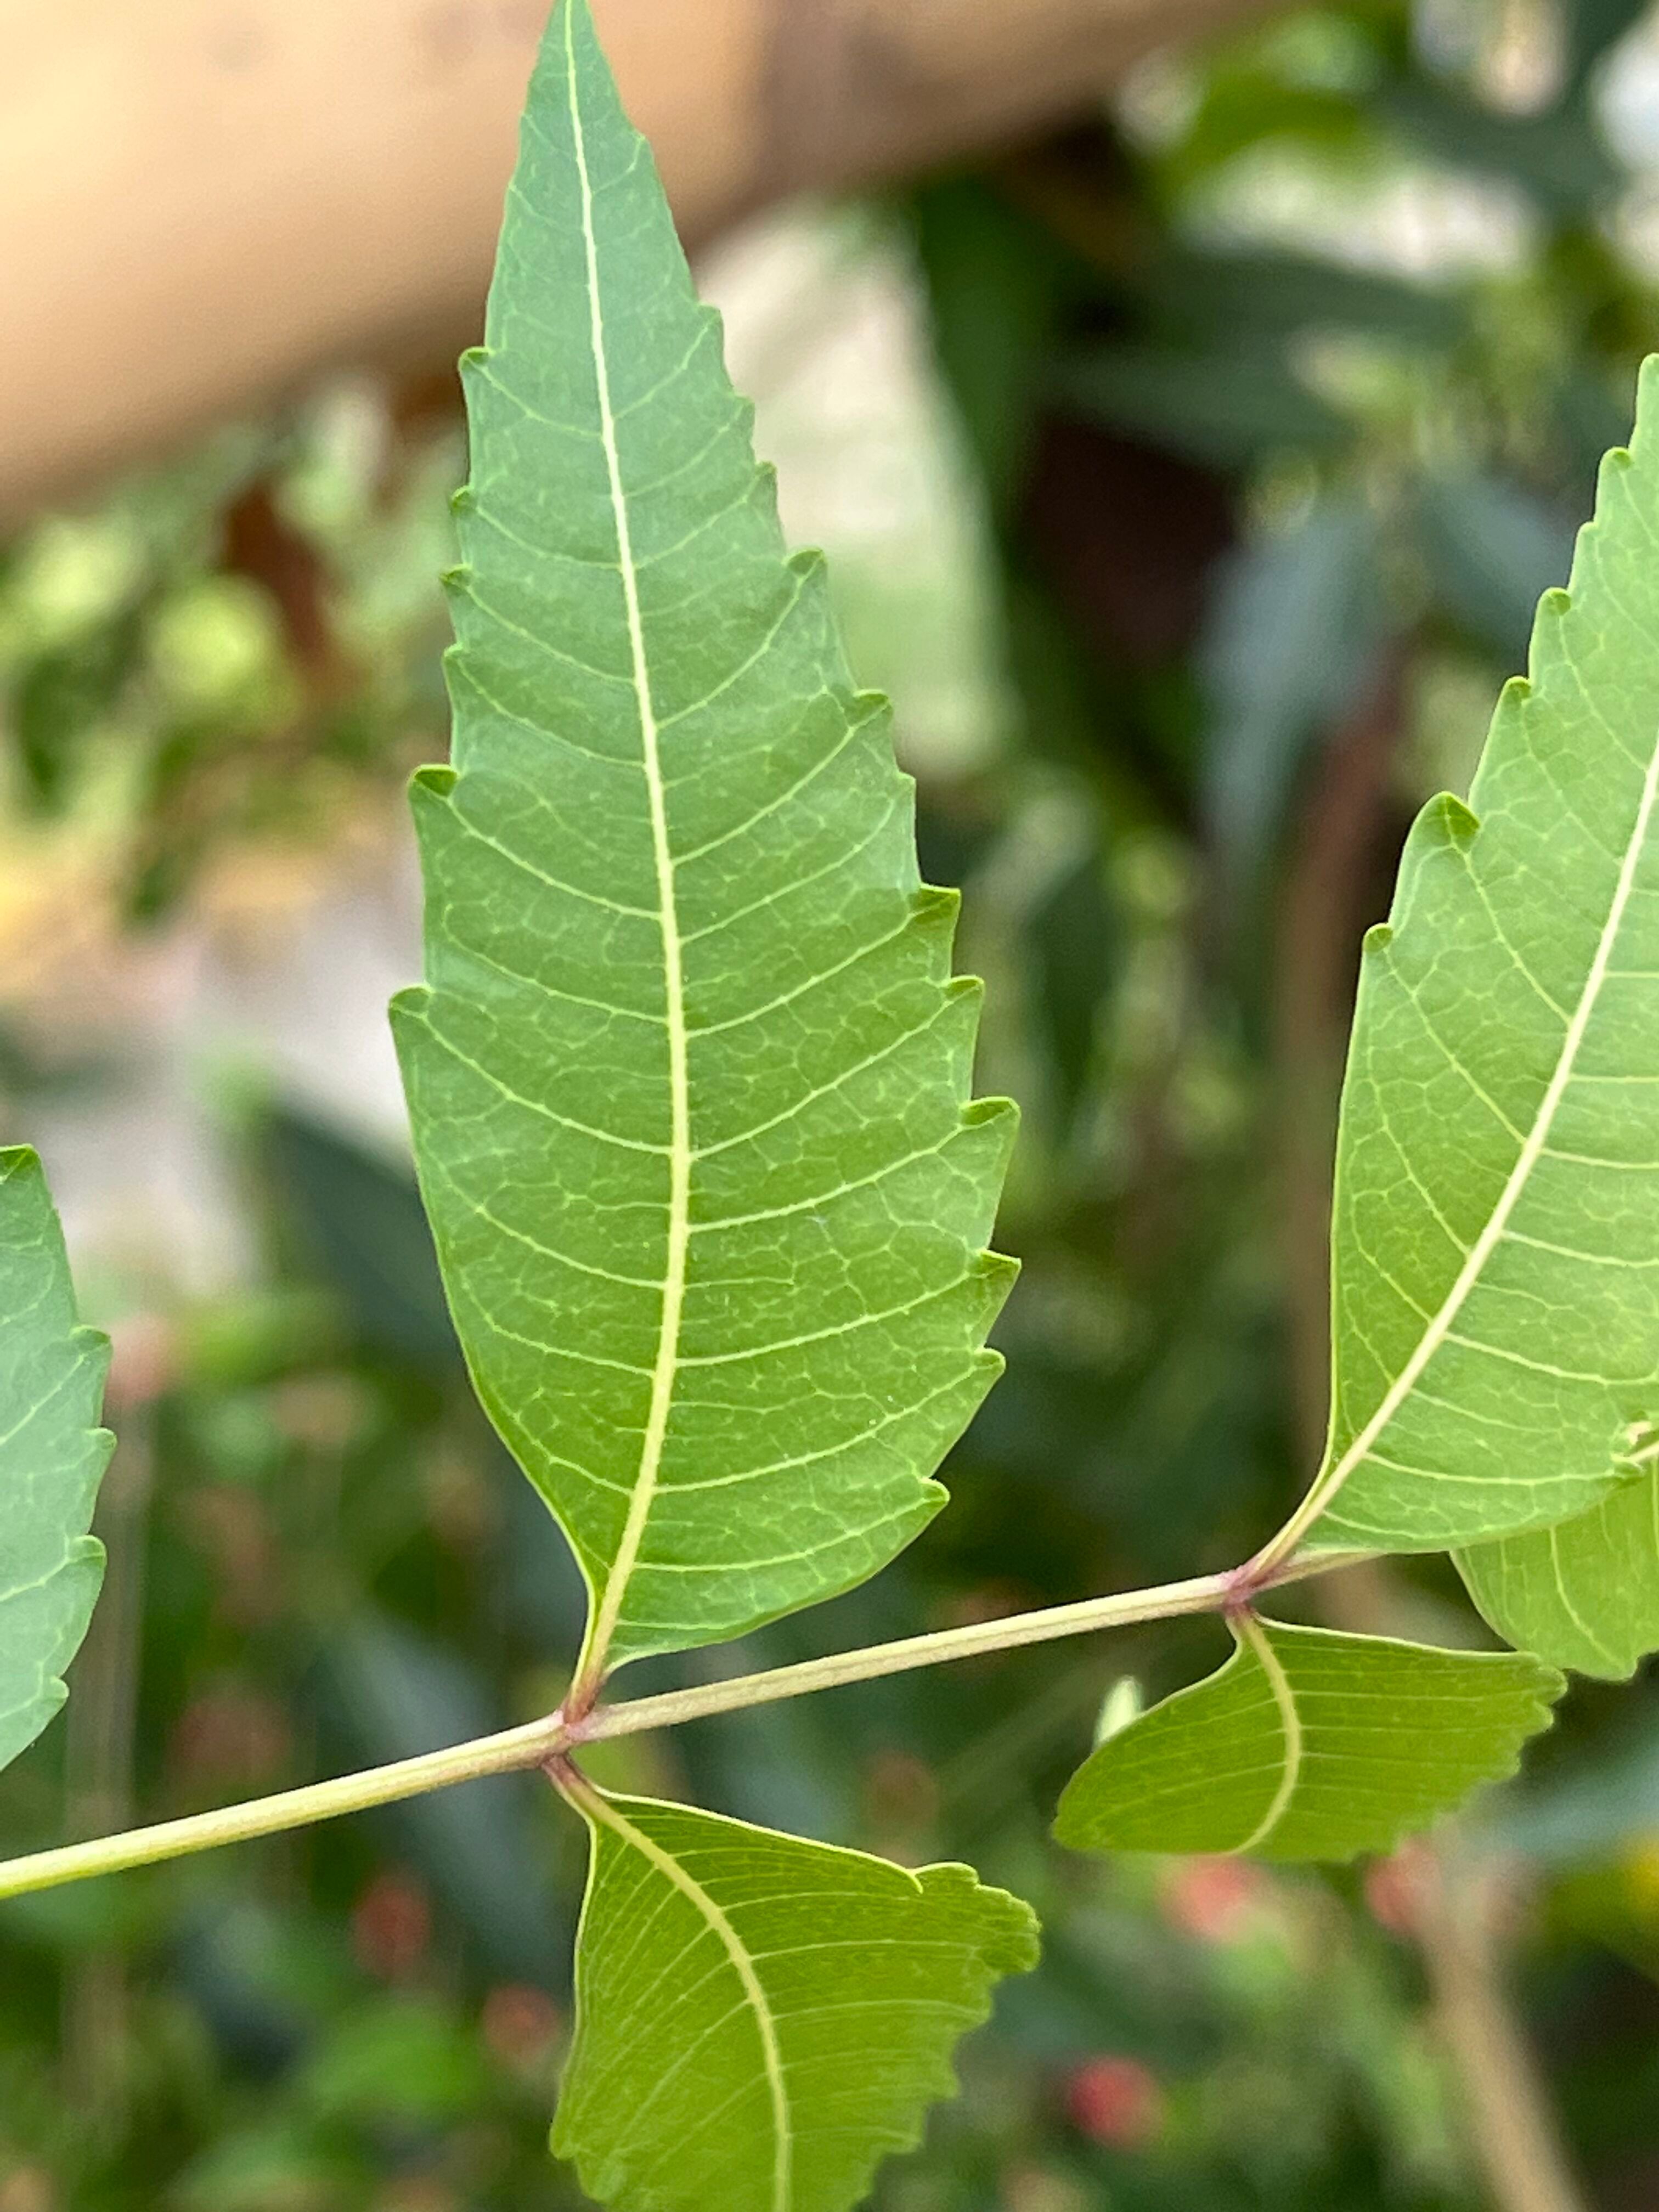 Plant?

neem
